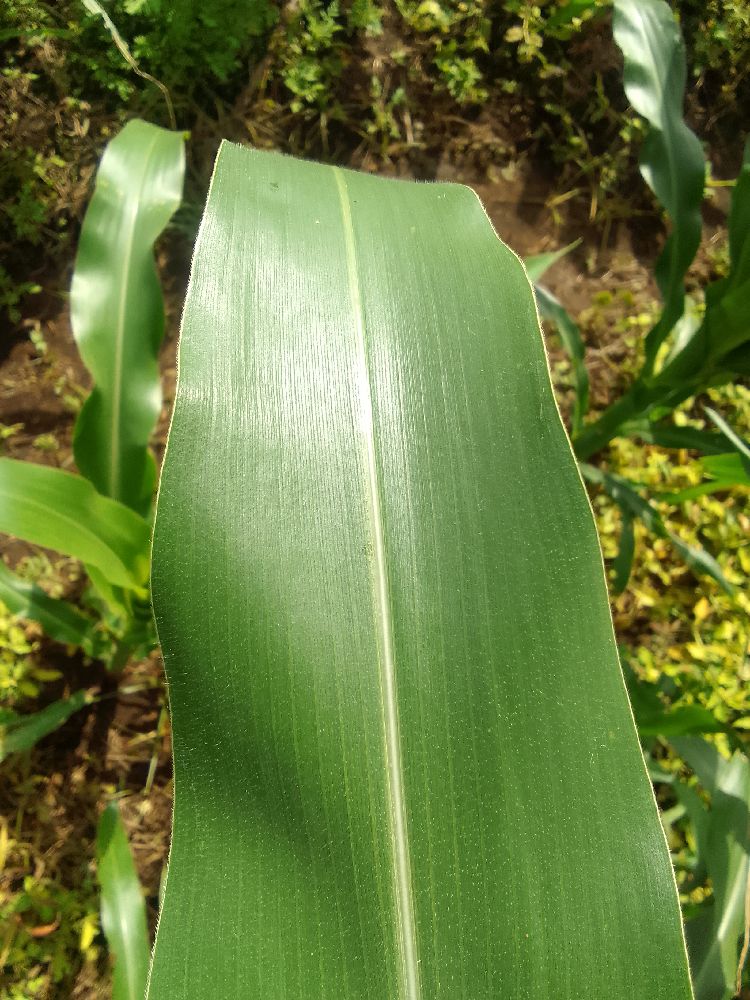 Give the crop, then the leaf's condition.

maize, healthy
